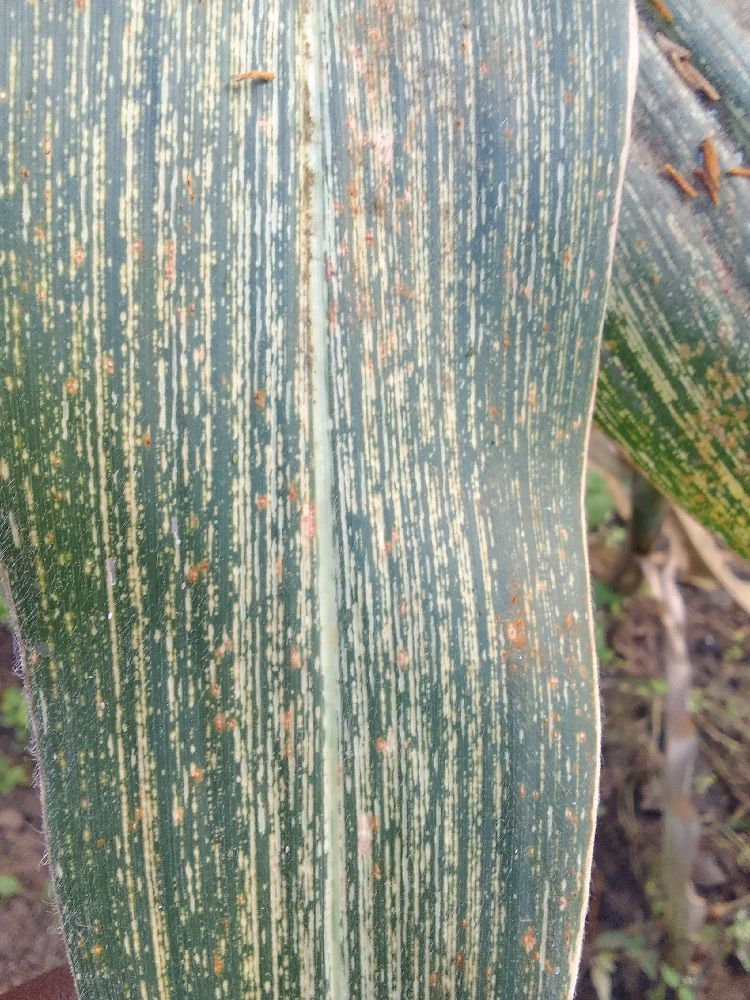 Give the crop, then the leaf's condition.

maize, maize streak virus
